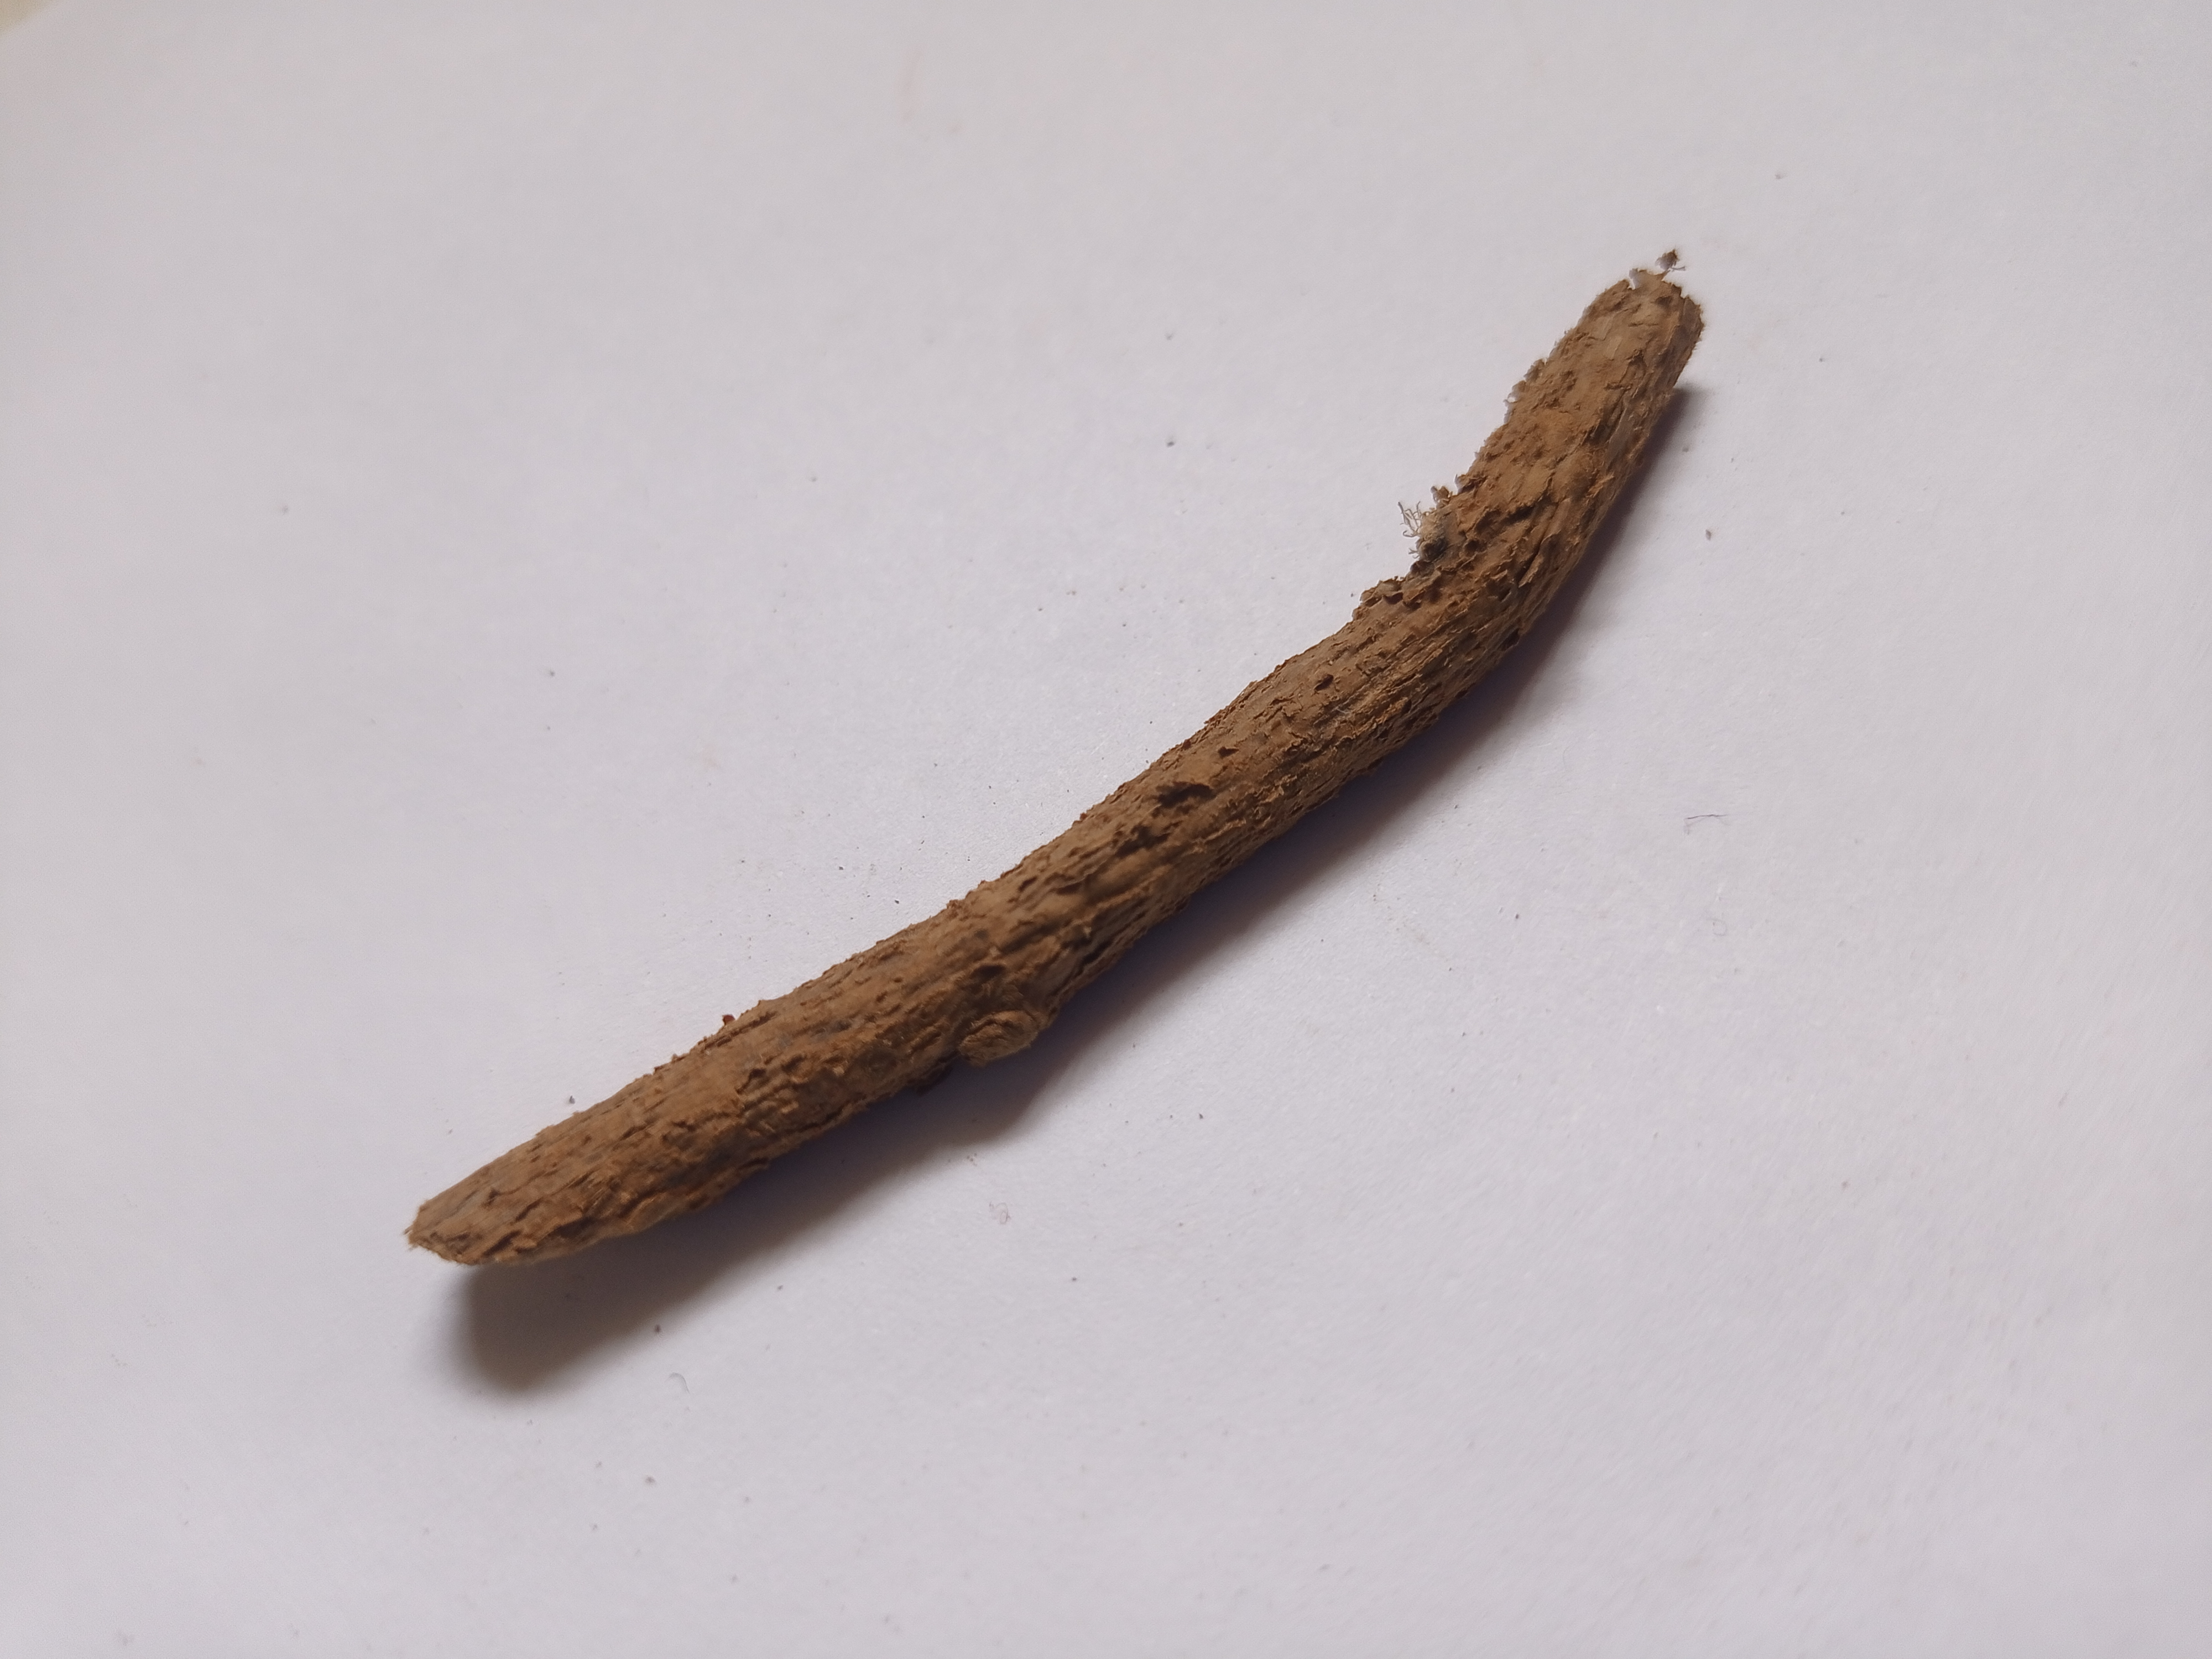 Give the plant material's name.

jesthamadh
